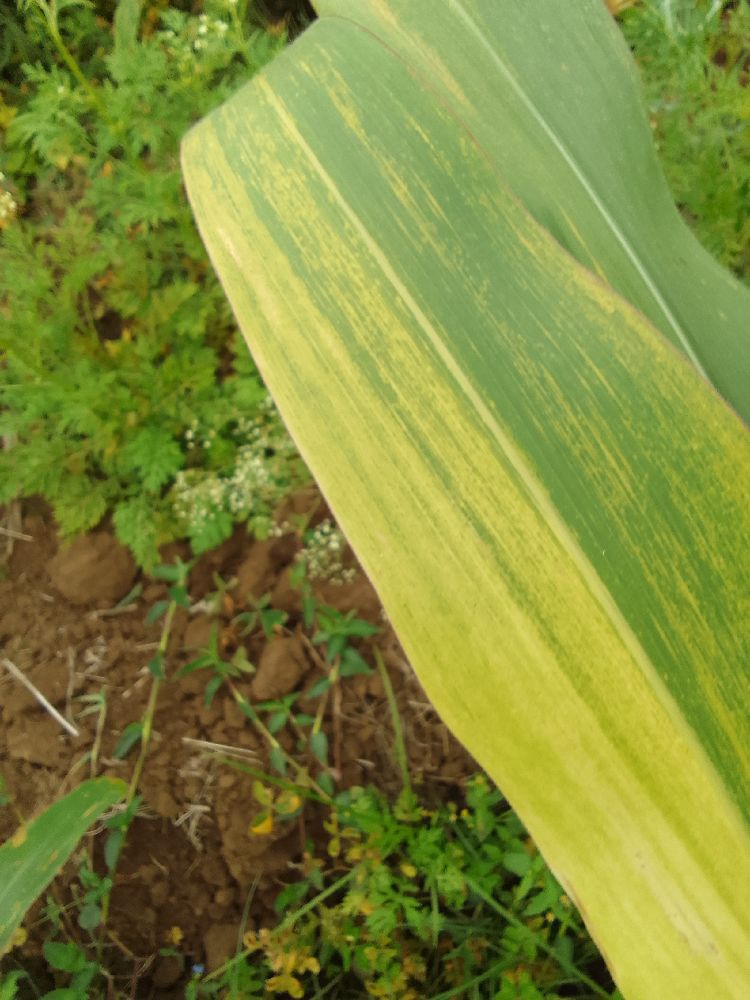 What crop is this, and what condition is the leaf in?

maize, maize lethal necrosis
